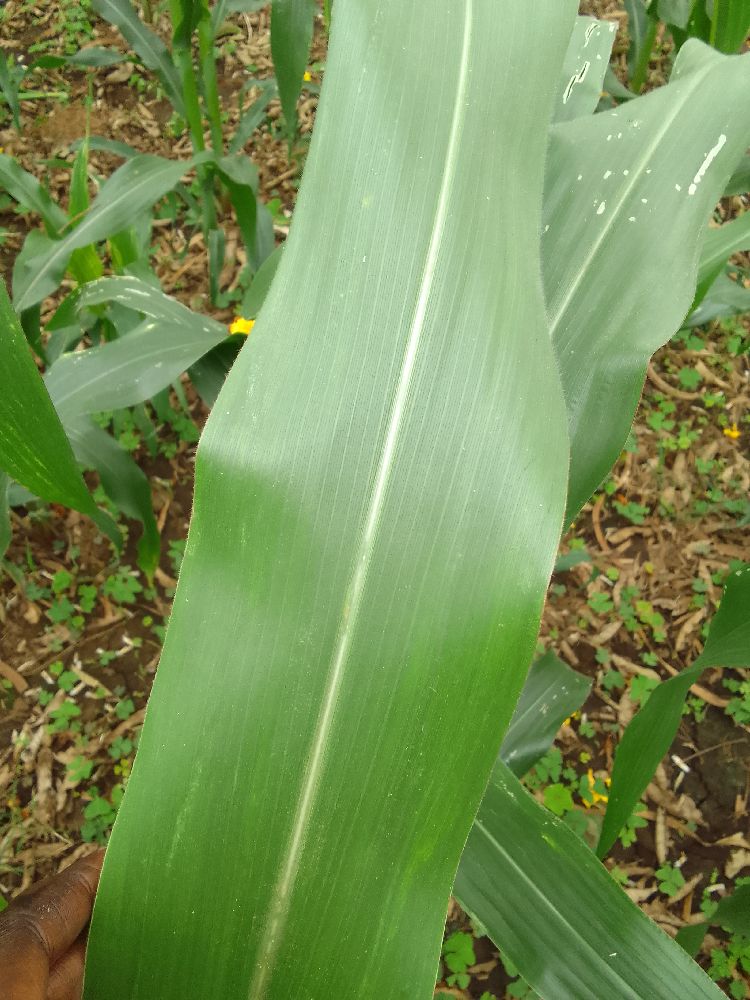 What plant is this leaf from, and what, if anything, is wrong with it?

maize, healthy
